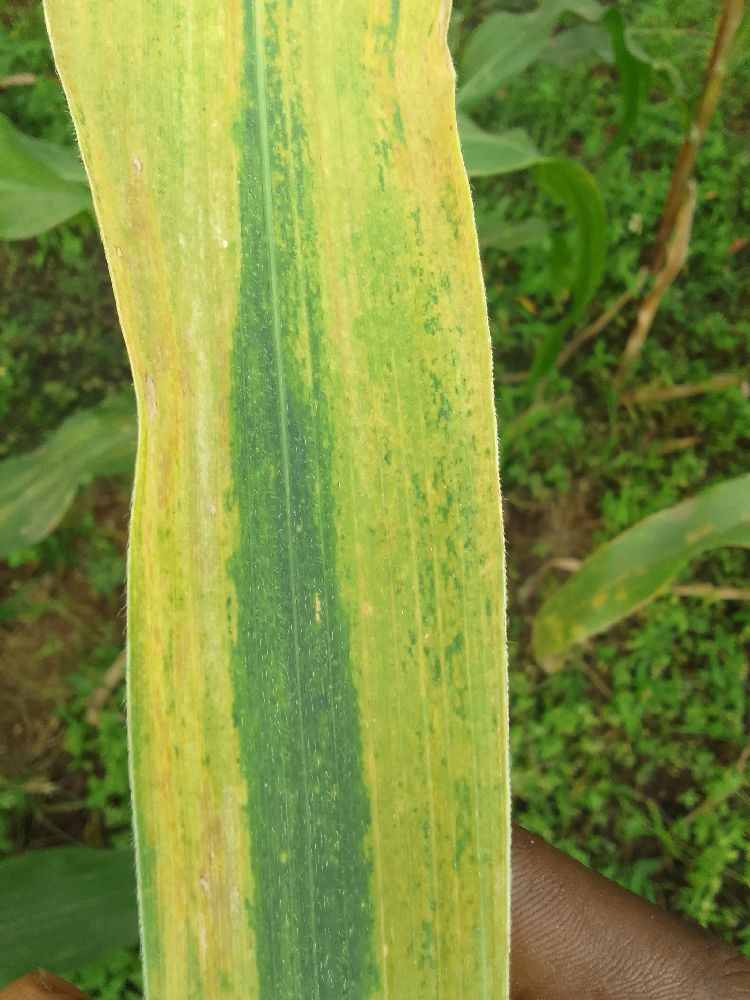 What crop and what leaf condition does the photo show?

maize, maize lethal necrosis
